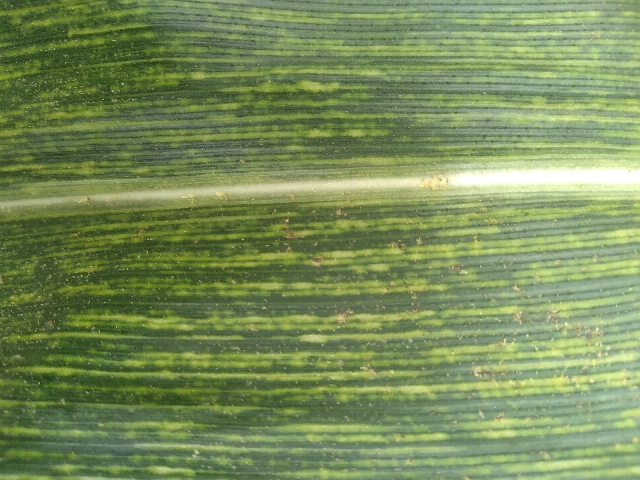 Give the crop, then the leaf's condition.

maize, maize streak virus
